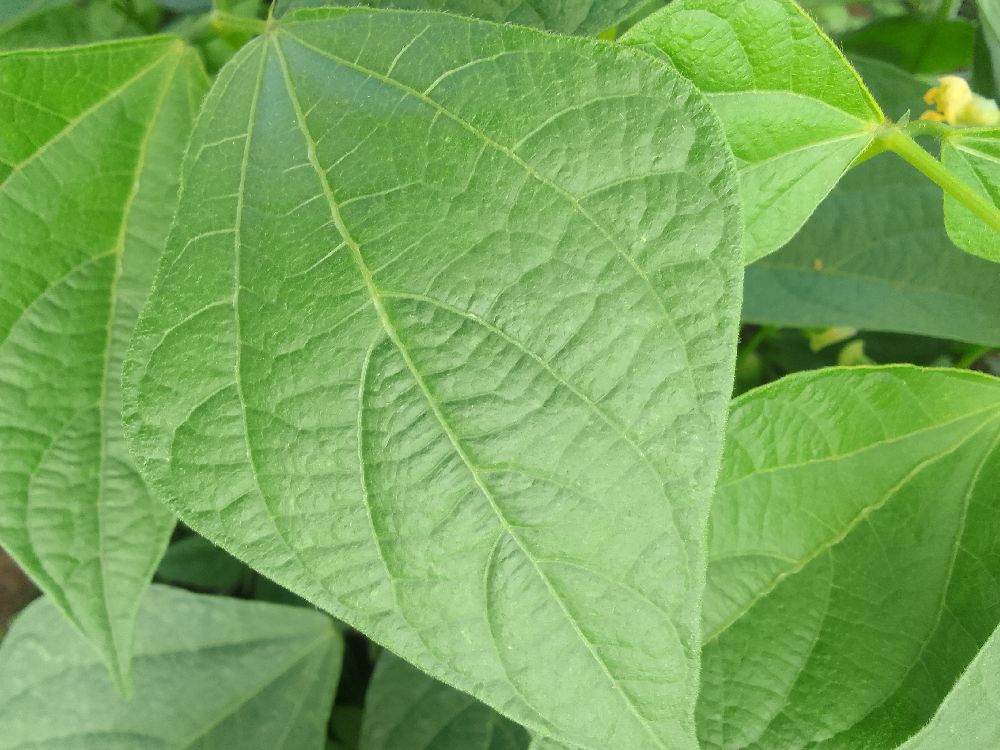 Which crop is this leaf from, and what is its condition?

common bean, healthy
